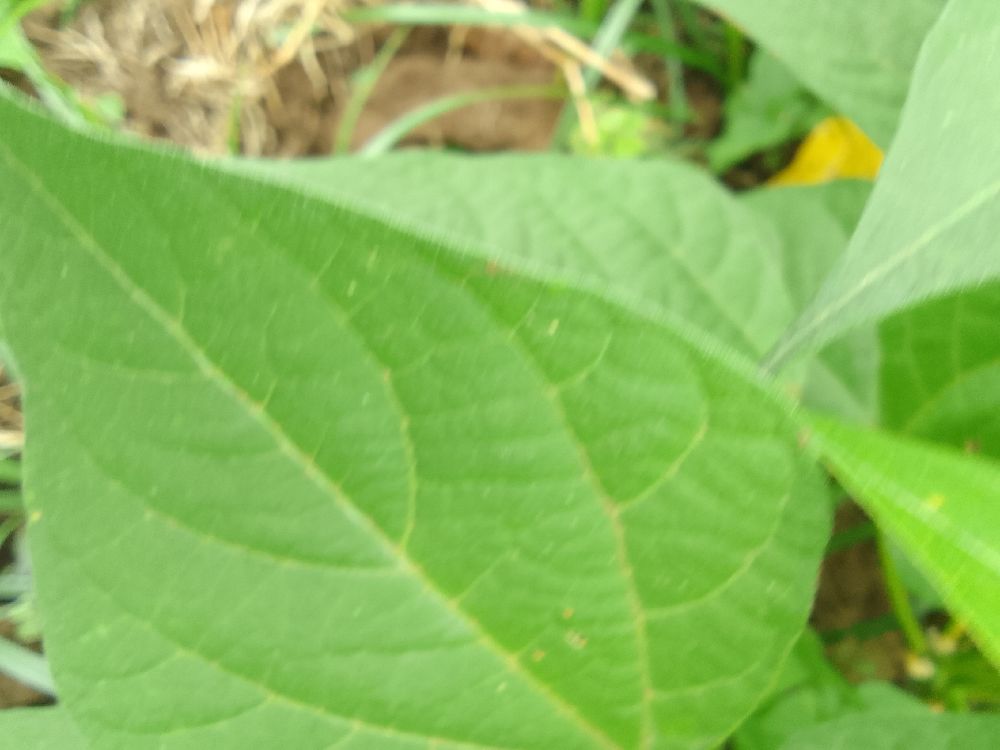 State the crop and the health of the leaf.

common bean, healthy
